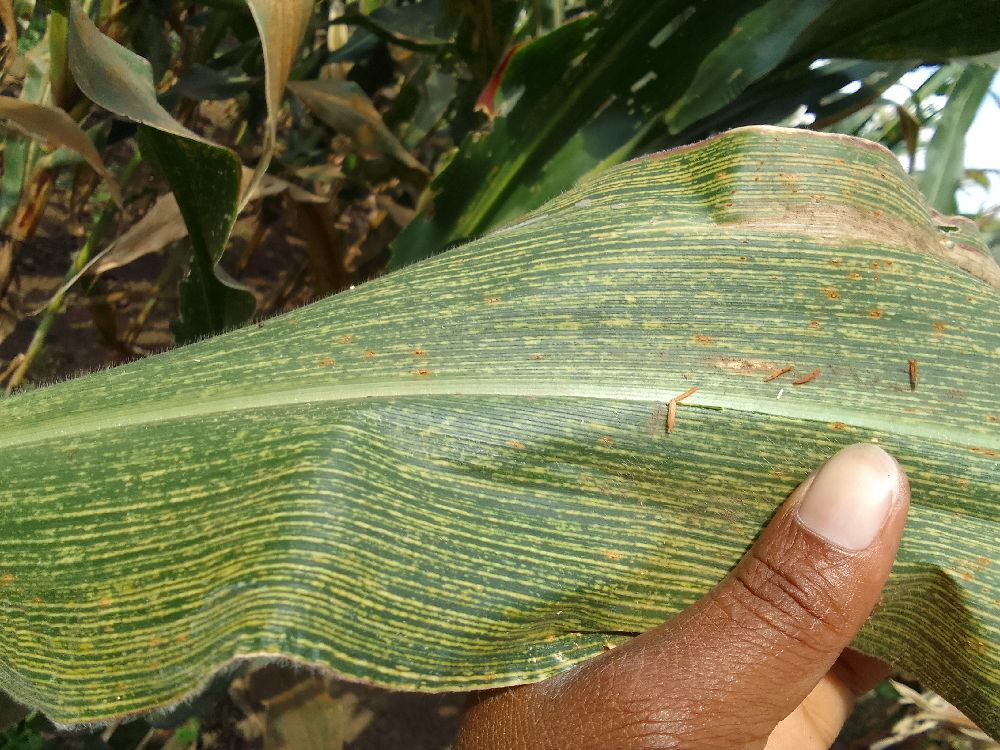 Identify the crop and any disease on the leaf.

maize, maize streak virus
